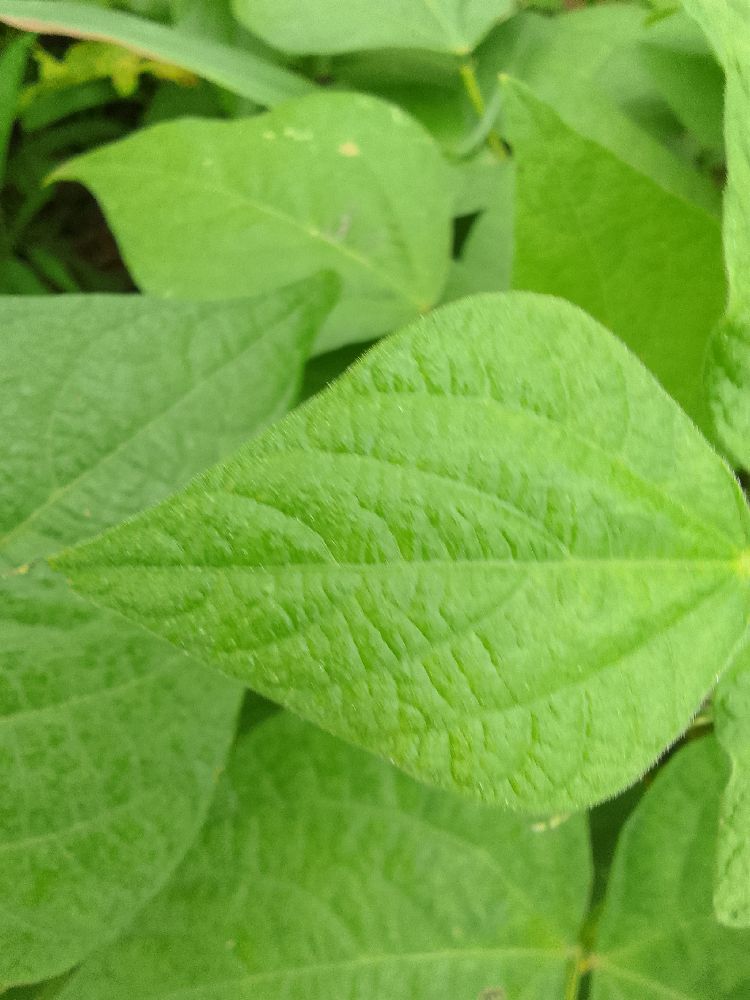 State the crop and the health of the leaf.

common bean, healthy
